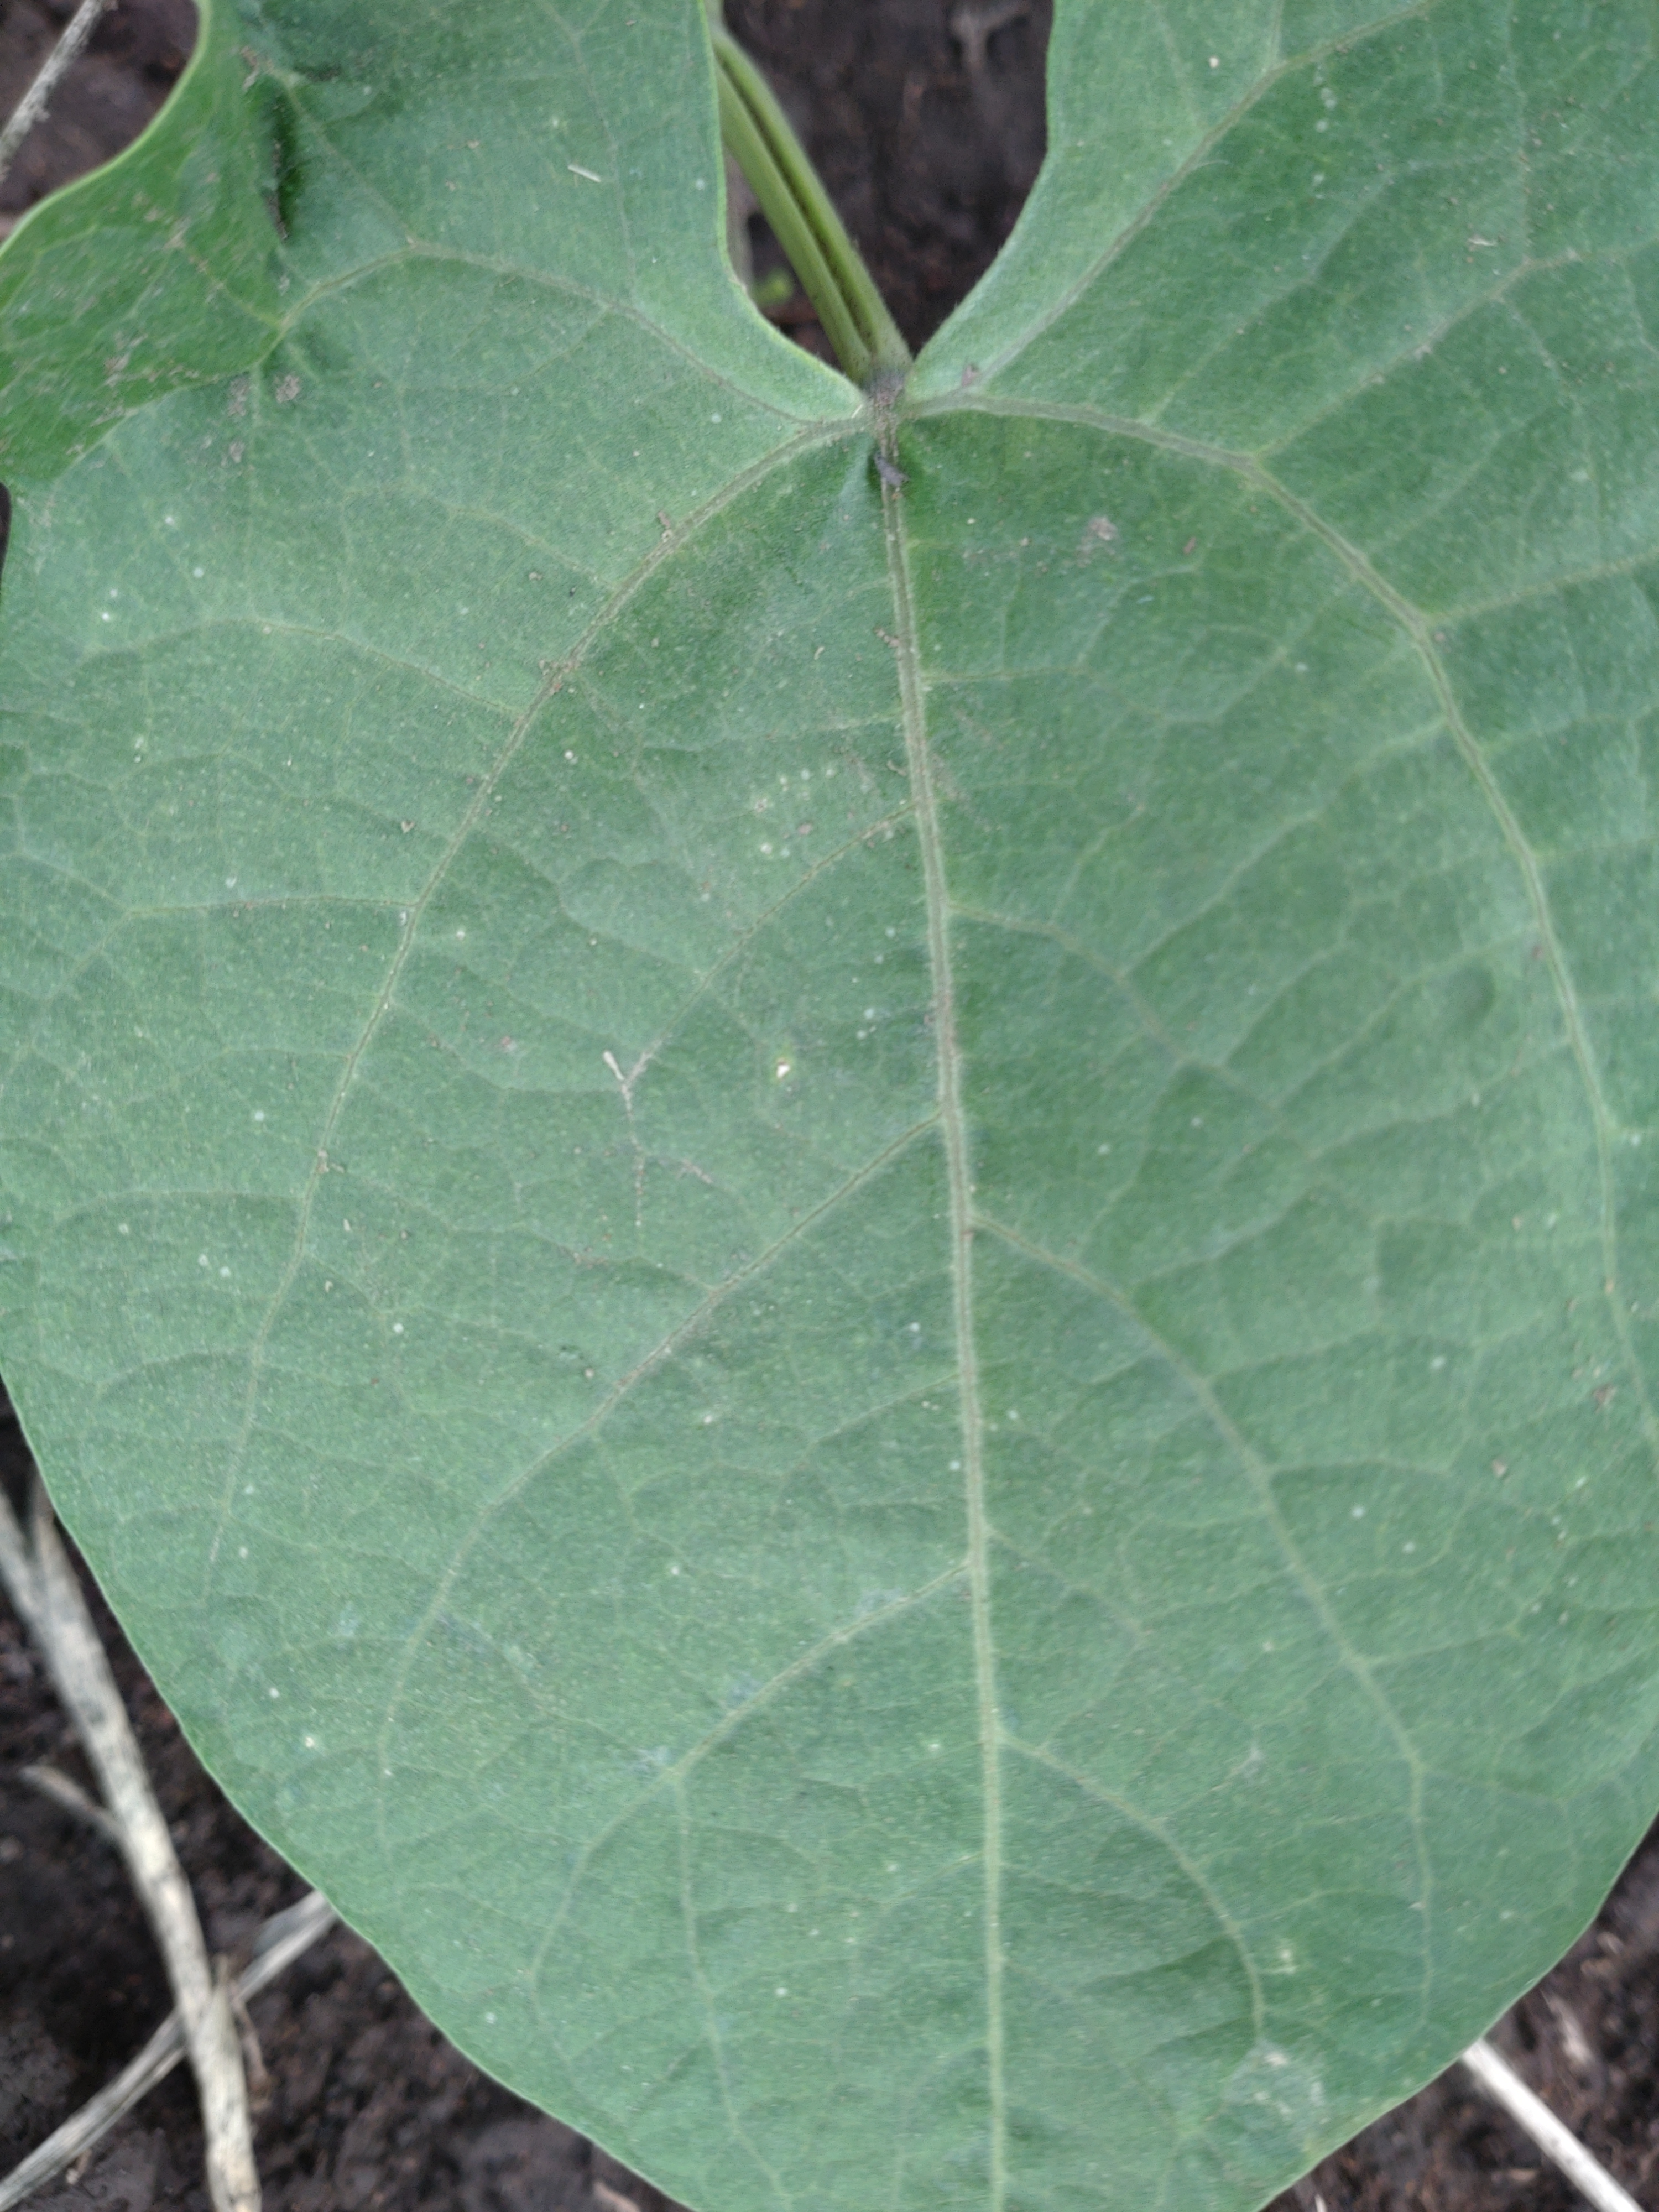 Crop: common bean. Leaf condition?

healthy
